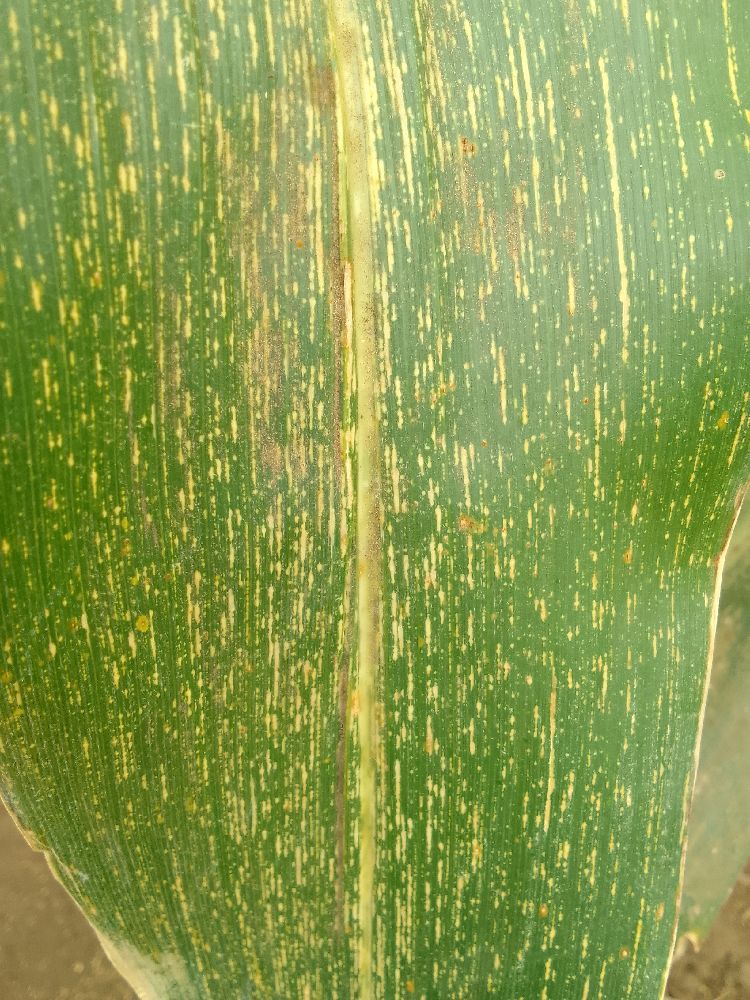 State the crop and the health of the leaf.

maize, maize streak virus
